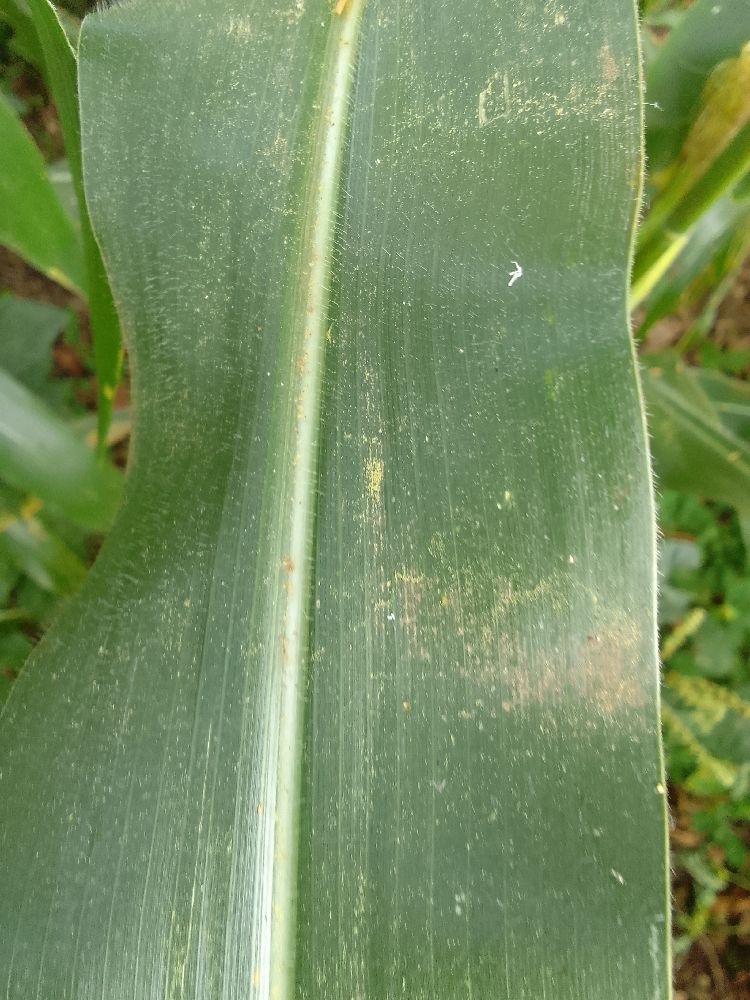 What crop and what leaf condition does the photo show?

maize, healthy
